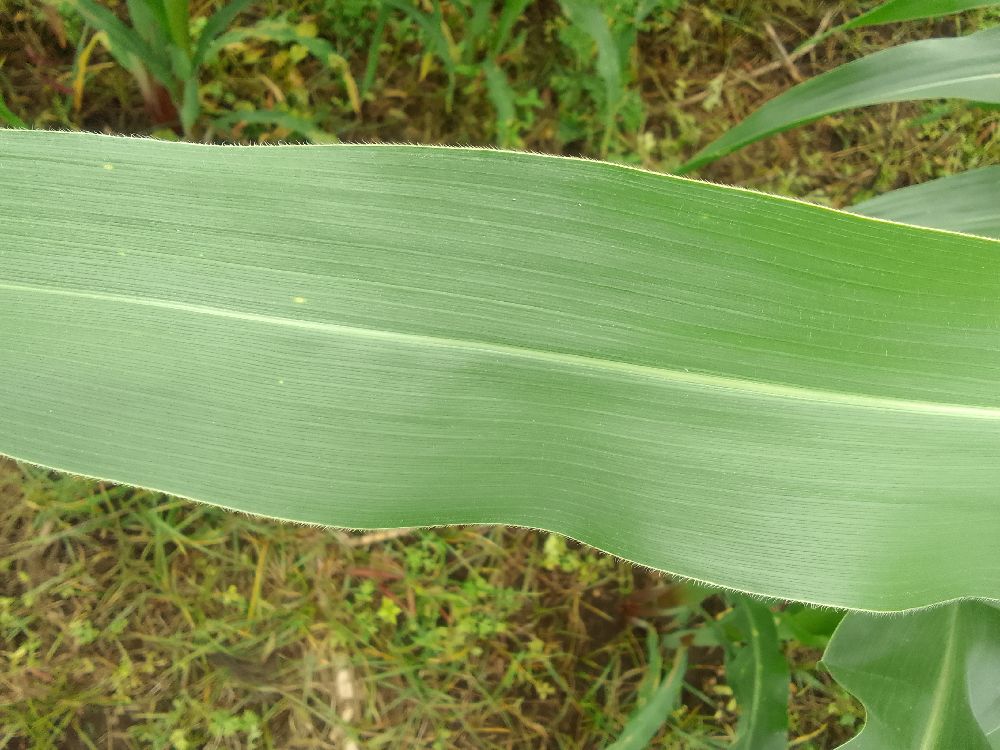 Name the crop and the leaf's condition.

maize, healthy
